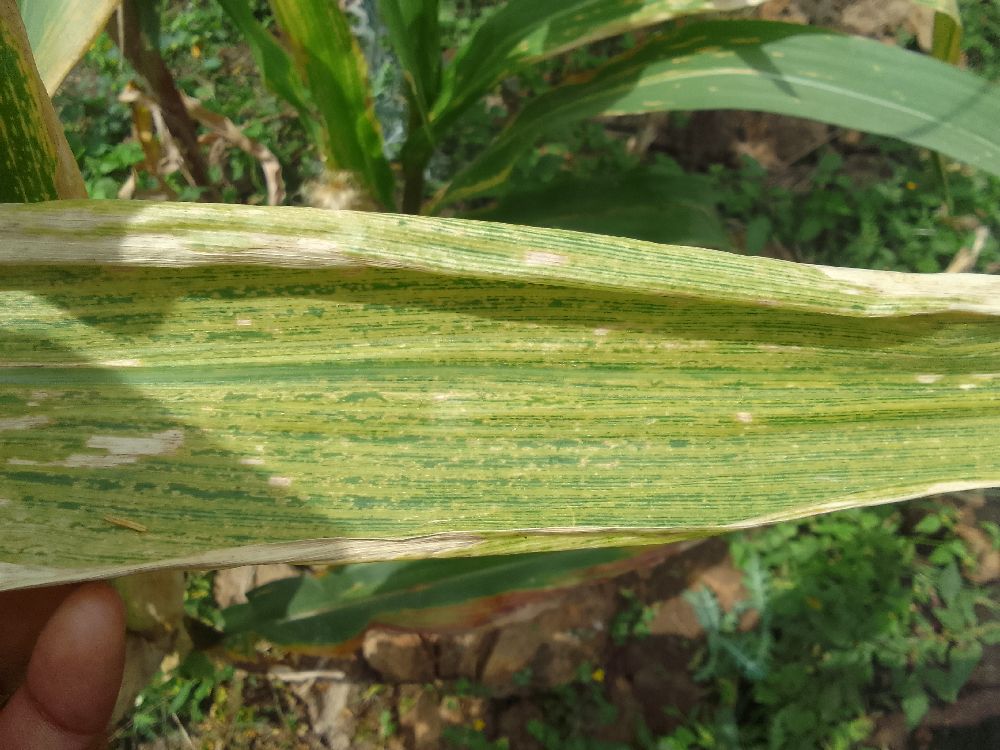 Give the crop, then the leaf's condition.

maize, maize lethal necrosis
